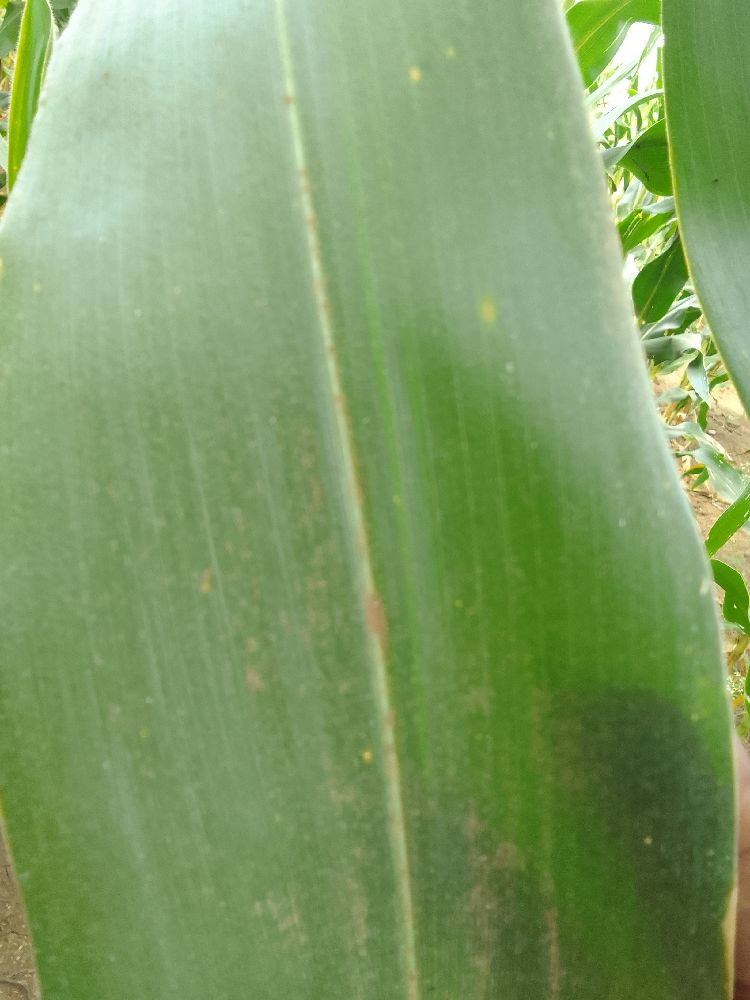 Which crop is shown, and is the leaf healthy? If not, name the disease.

maize, healthy
